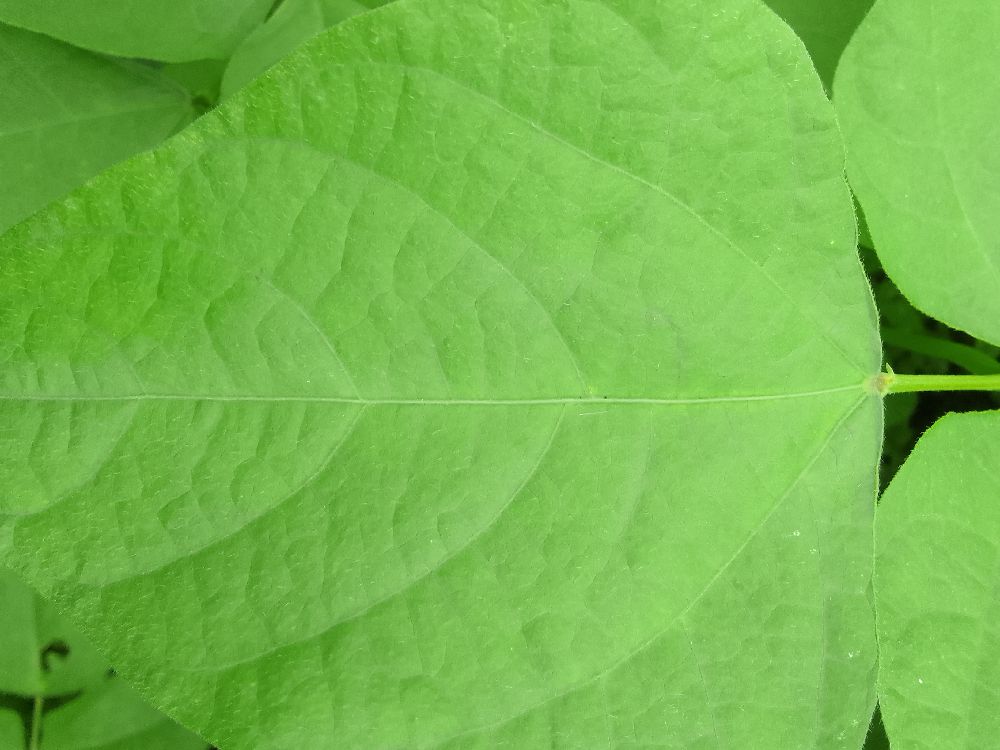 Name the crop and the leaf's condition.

common bean, healthy
